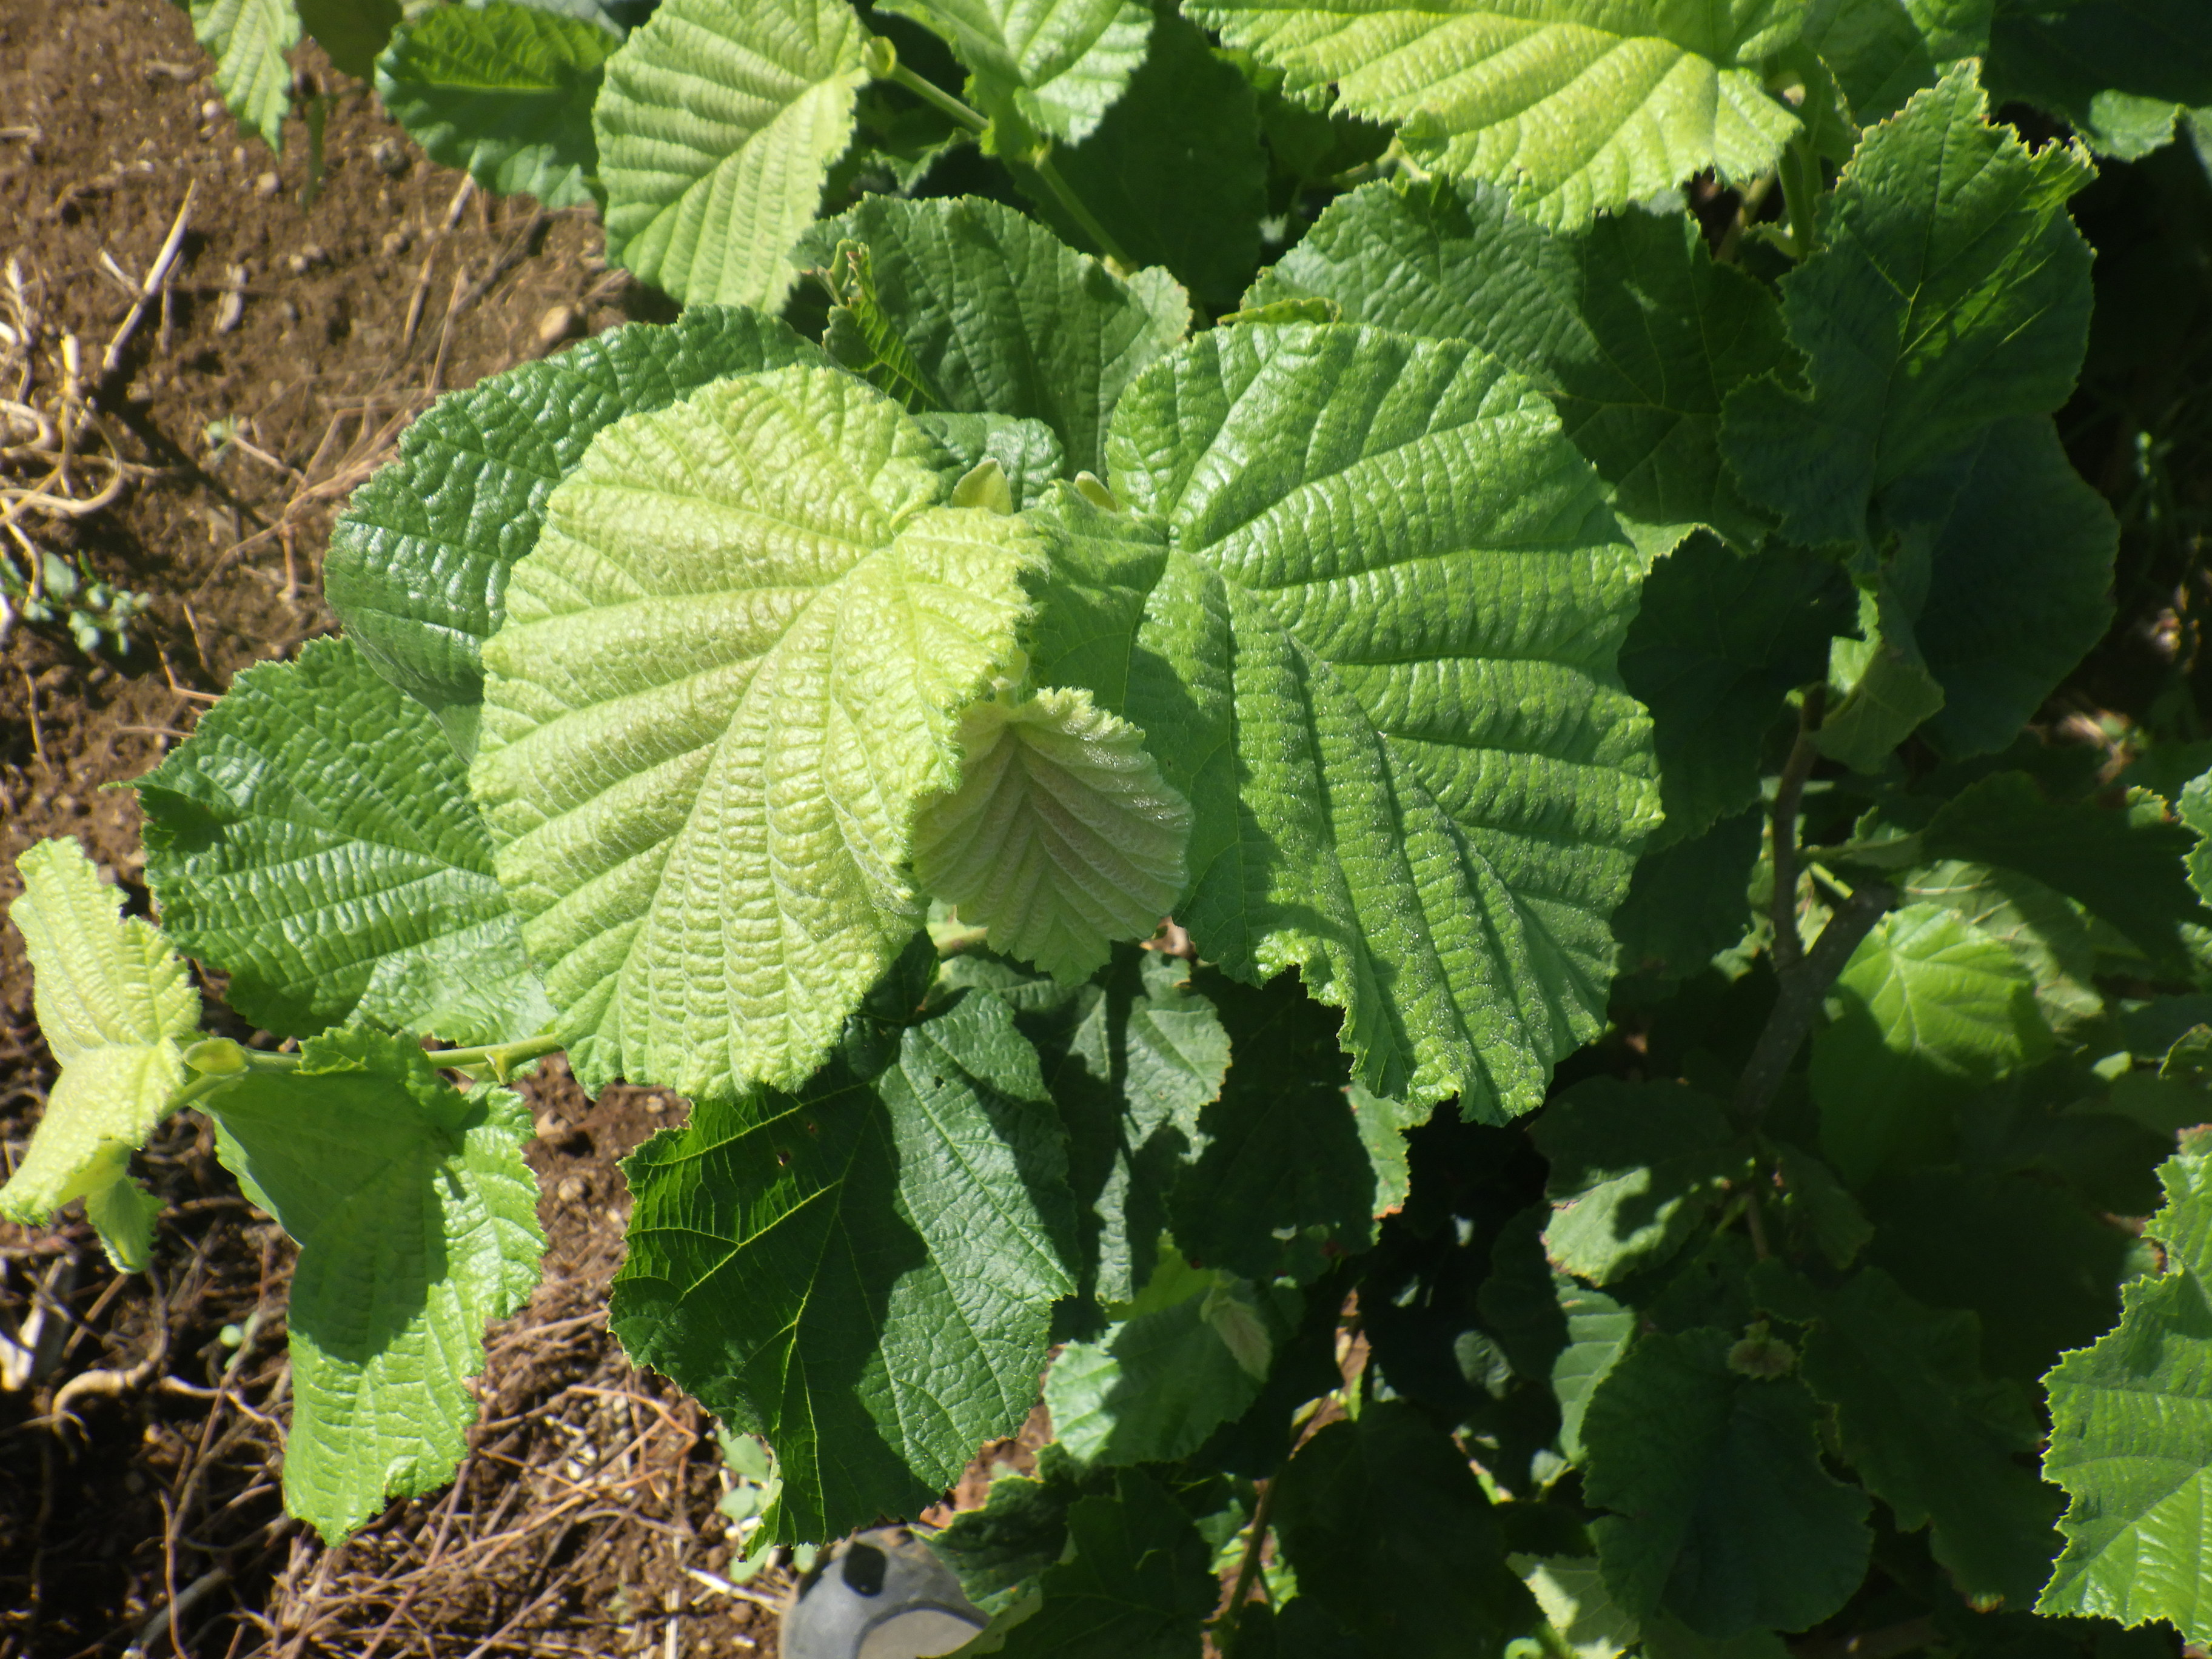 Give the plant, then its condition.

hazel, healthy
